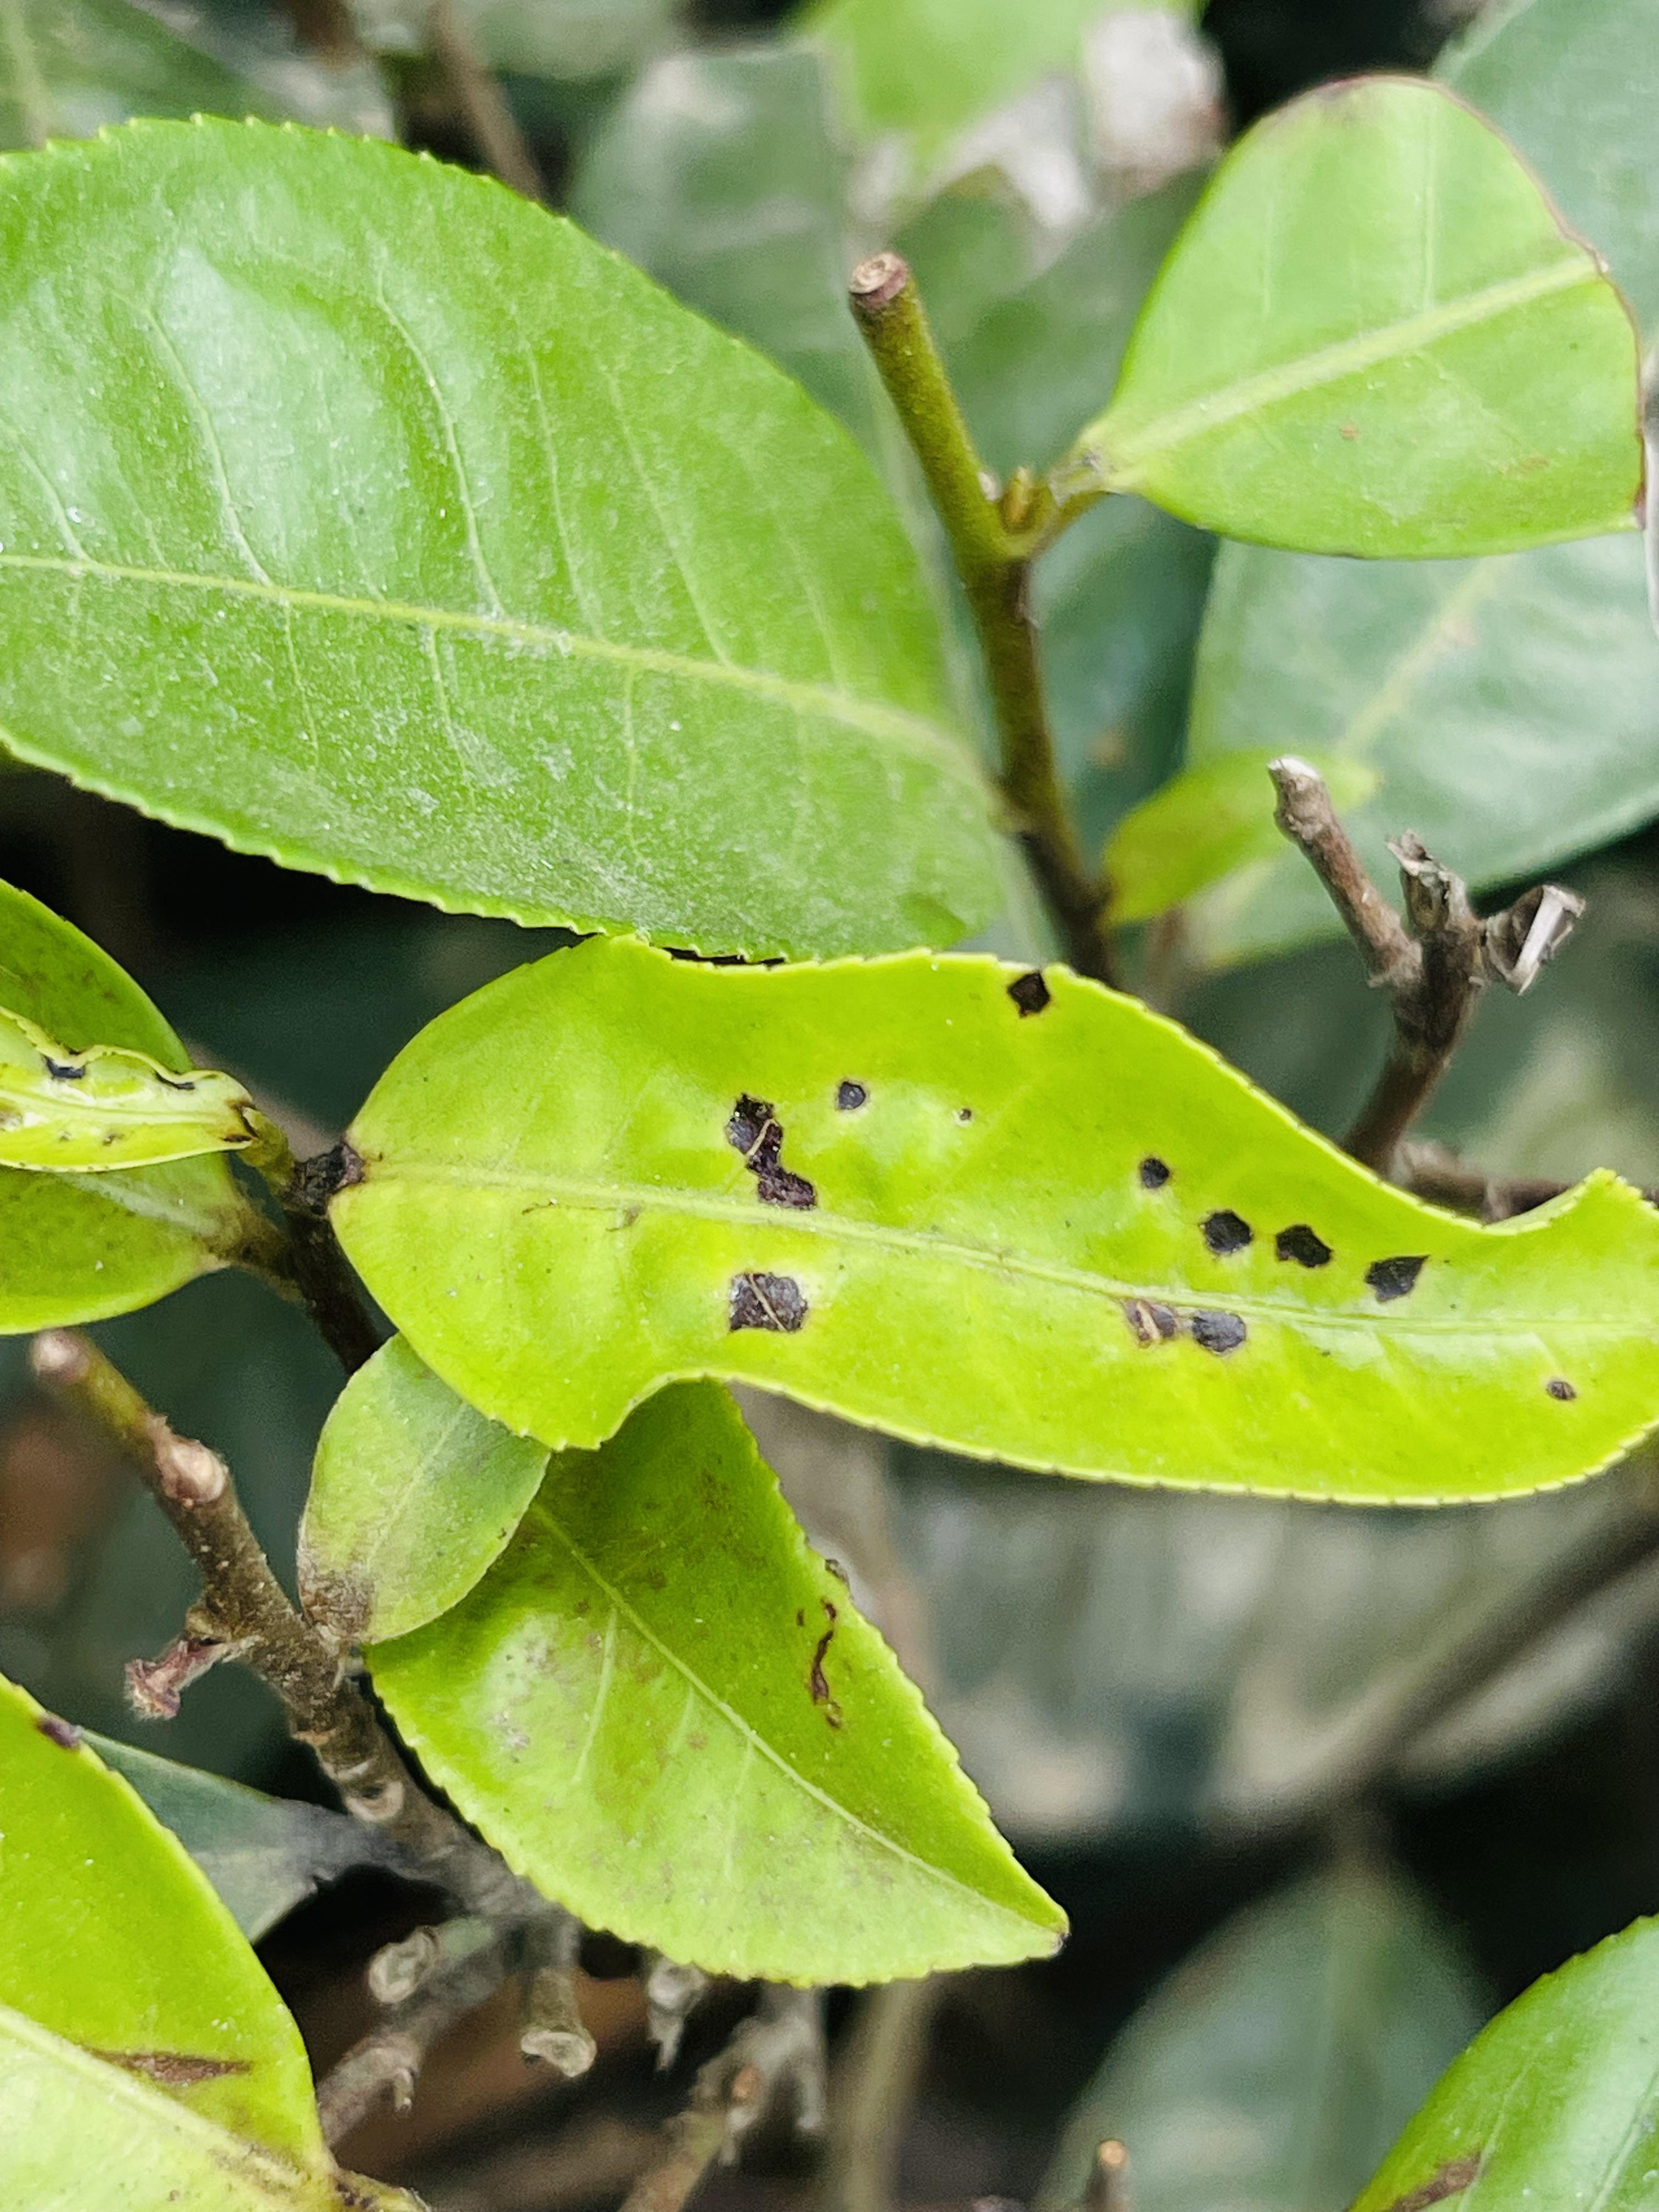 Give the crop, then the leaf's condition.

tea, helopeltis
